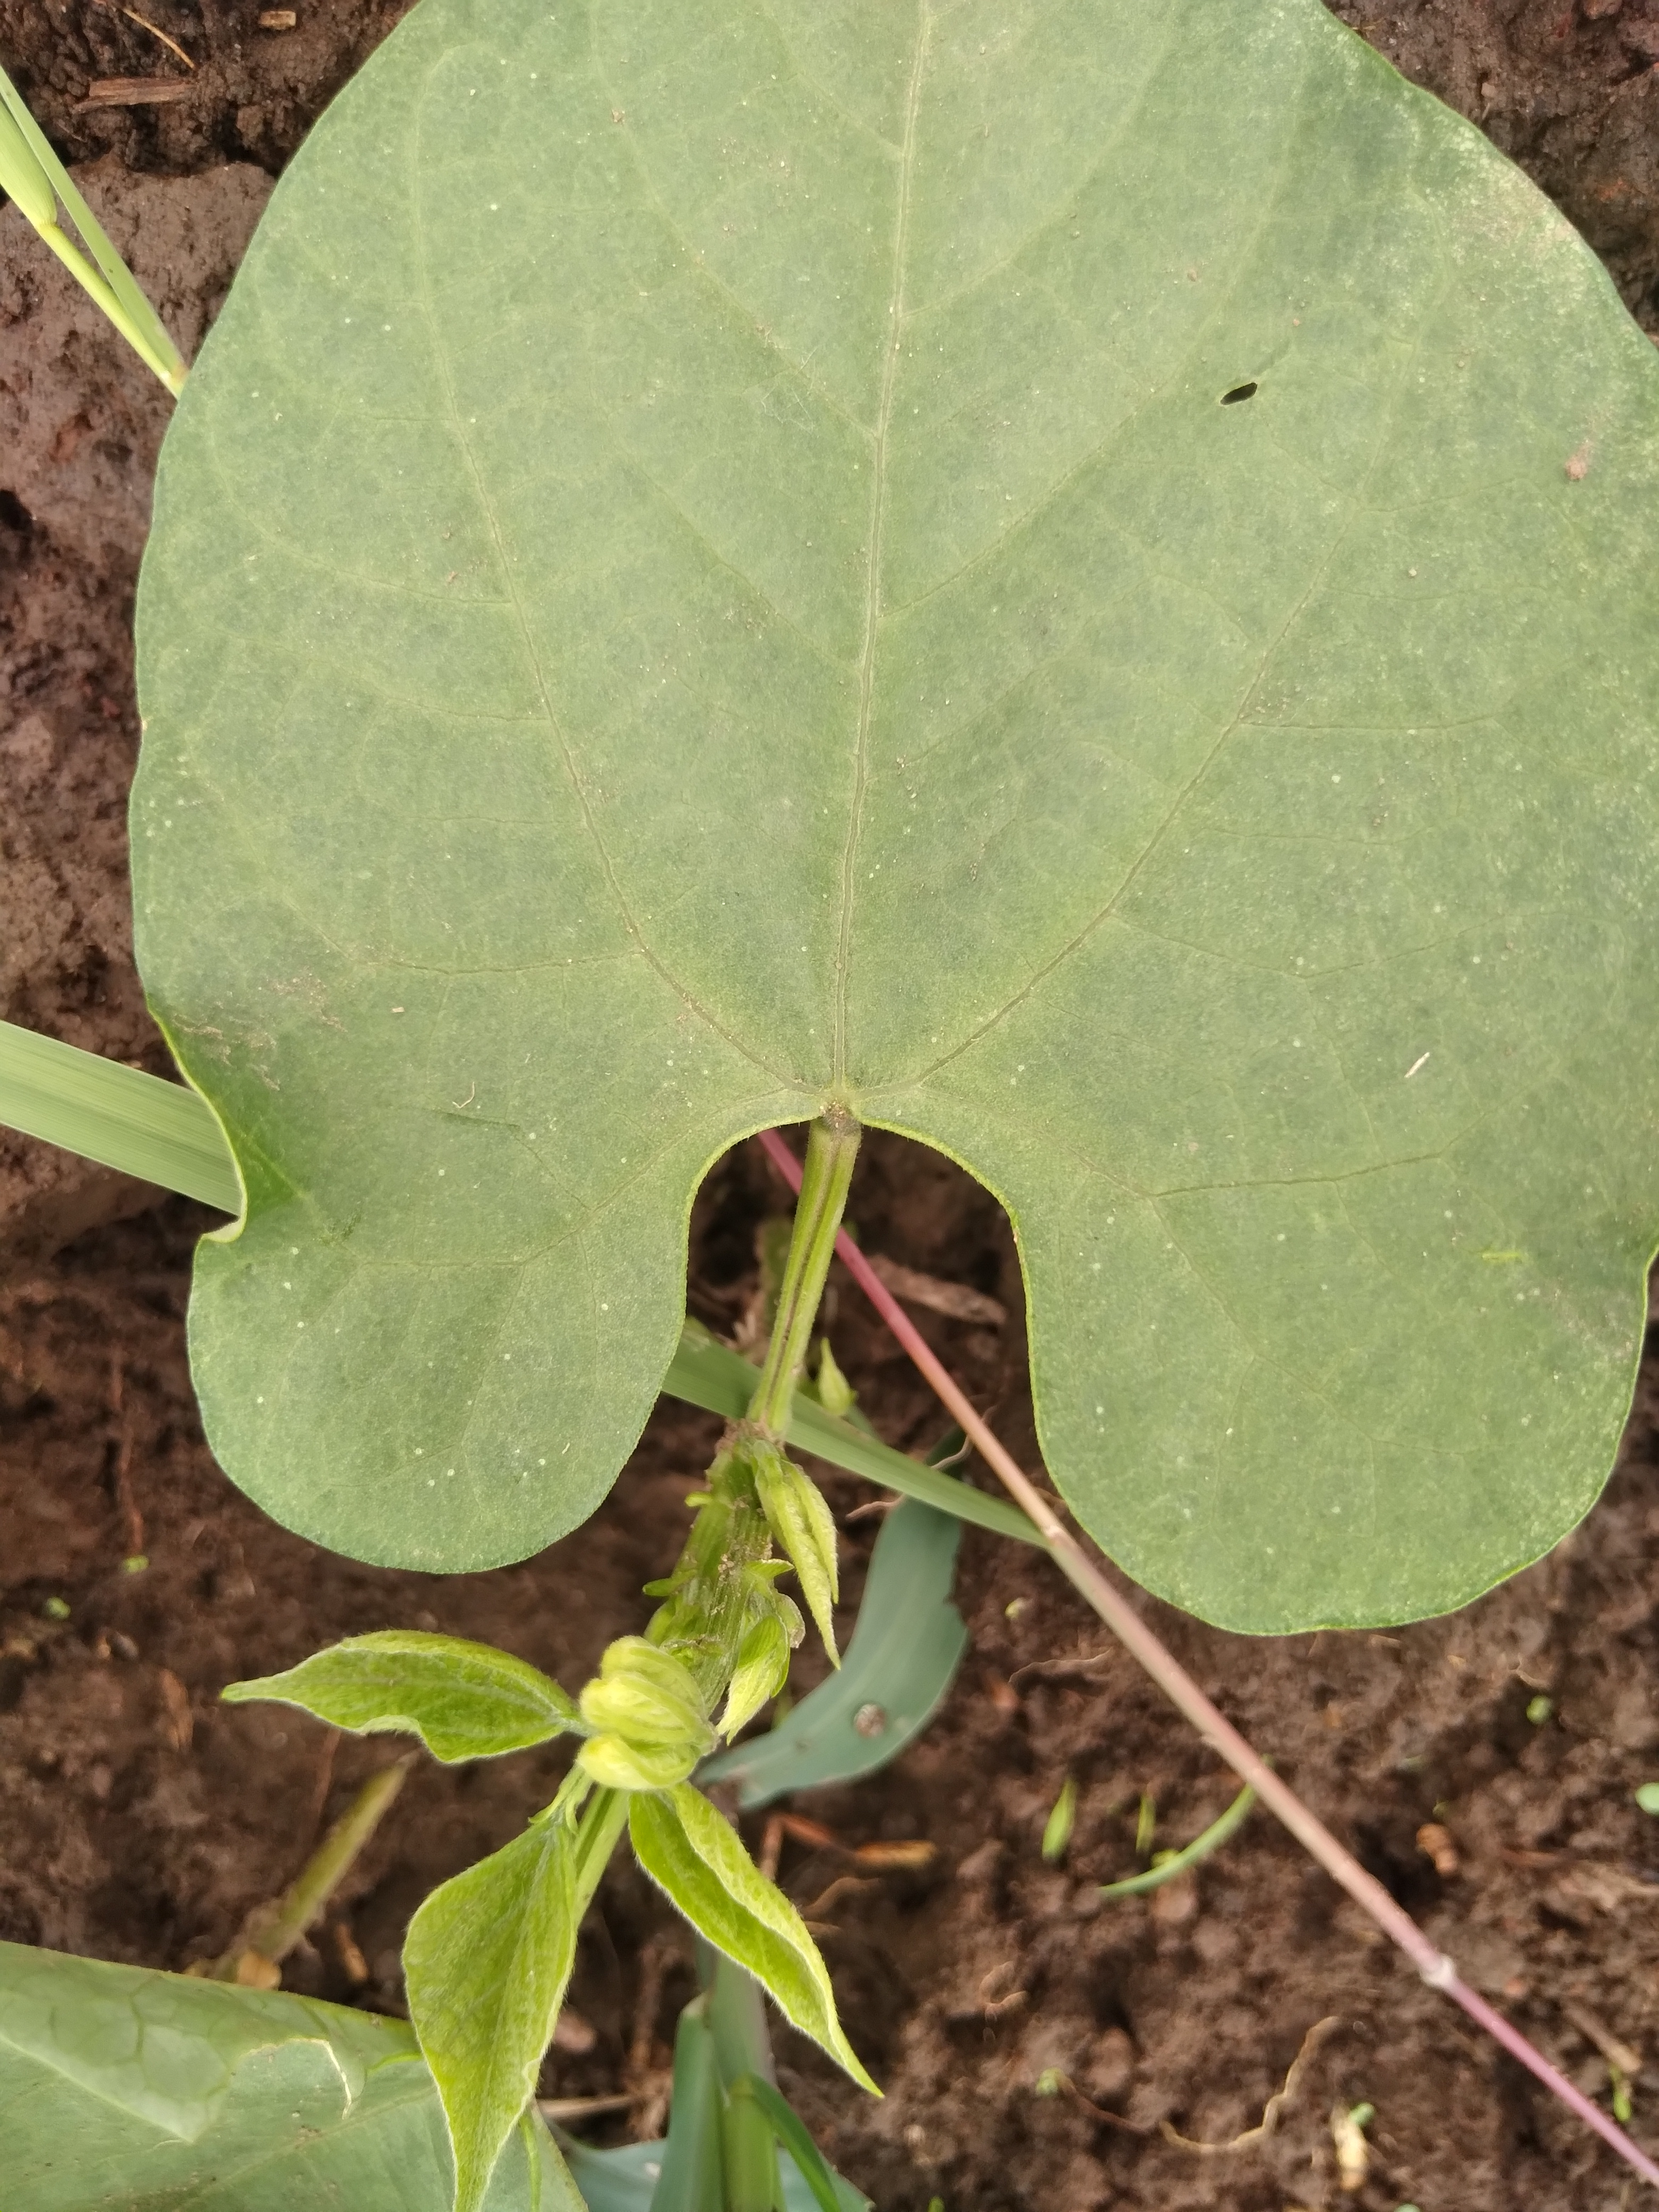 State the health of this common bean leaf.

healthy
